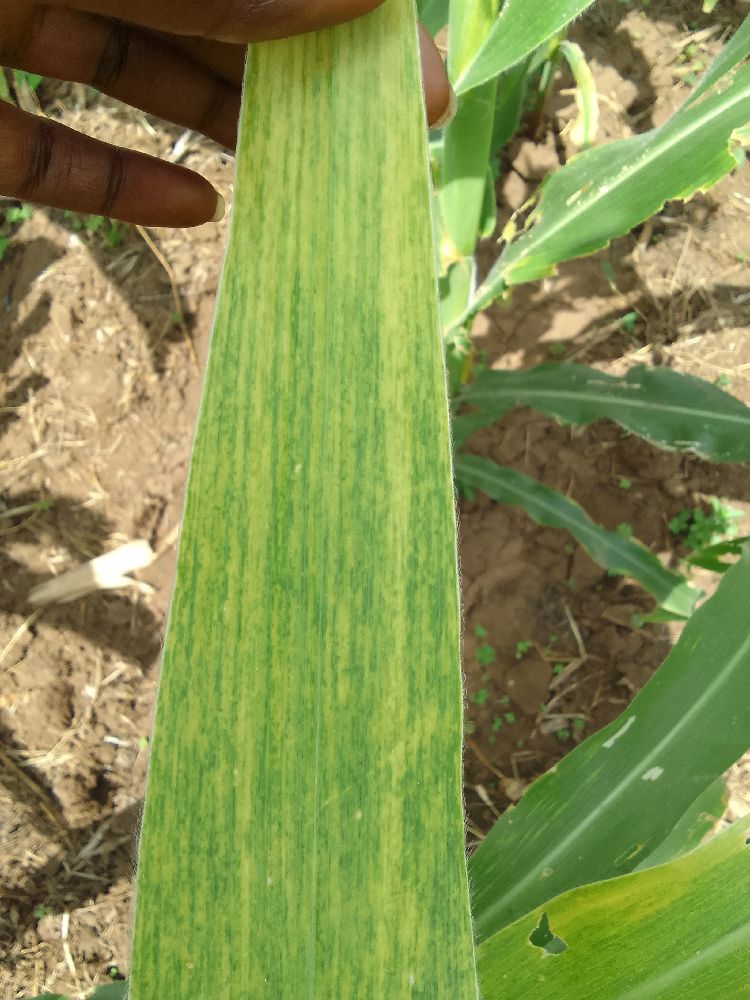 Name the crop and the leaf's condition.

maize, maize lethal necrosis
